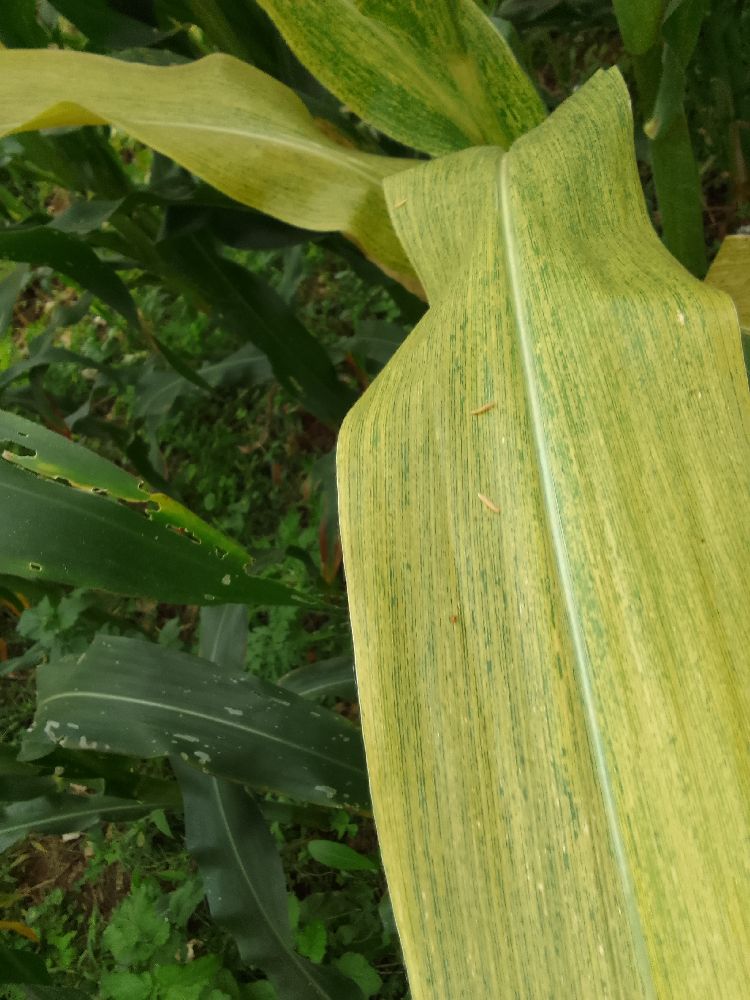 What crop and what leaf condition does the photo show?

maize, maize lethal necrosis
